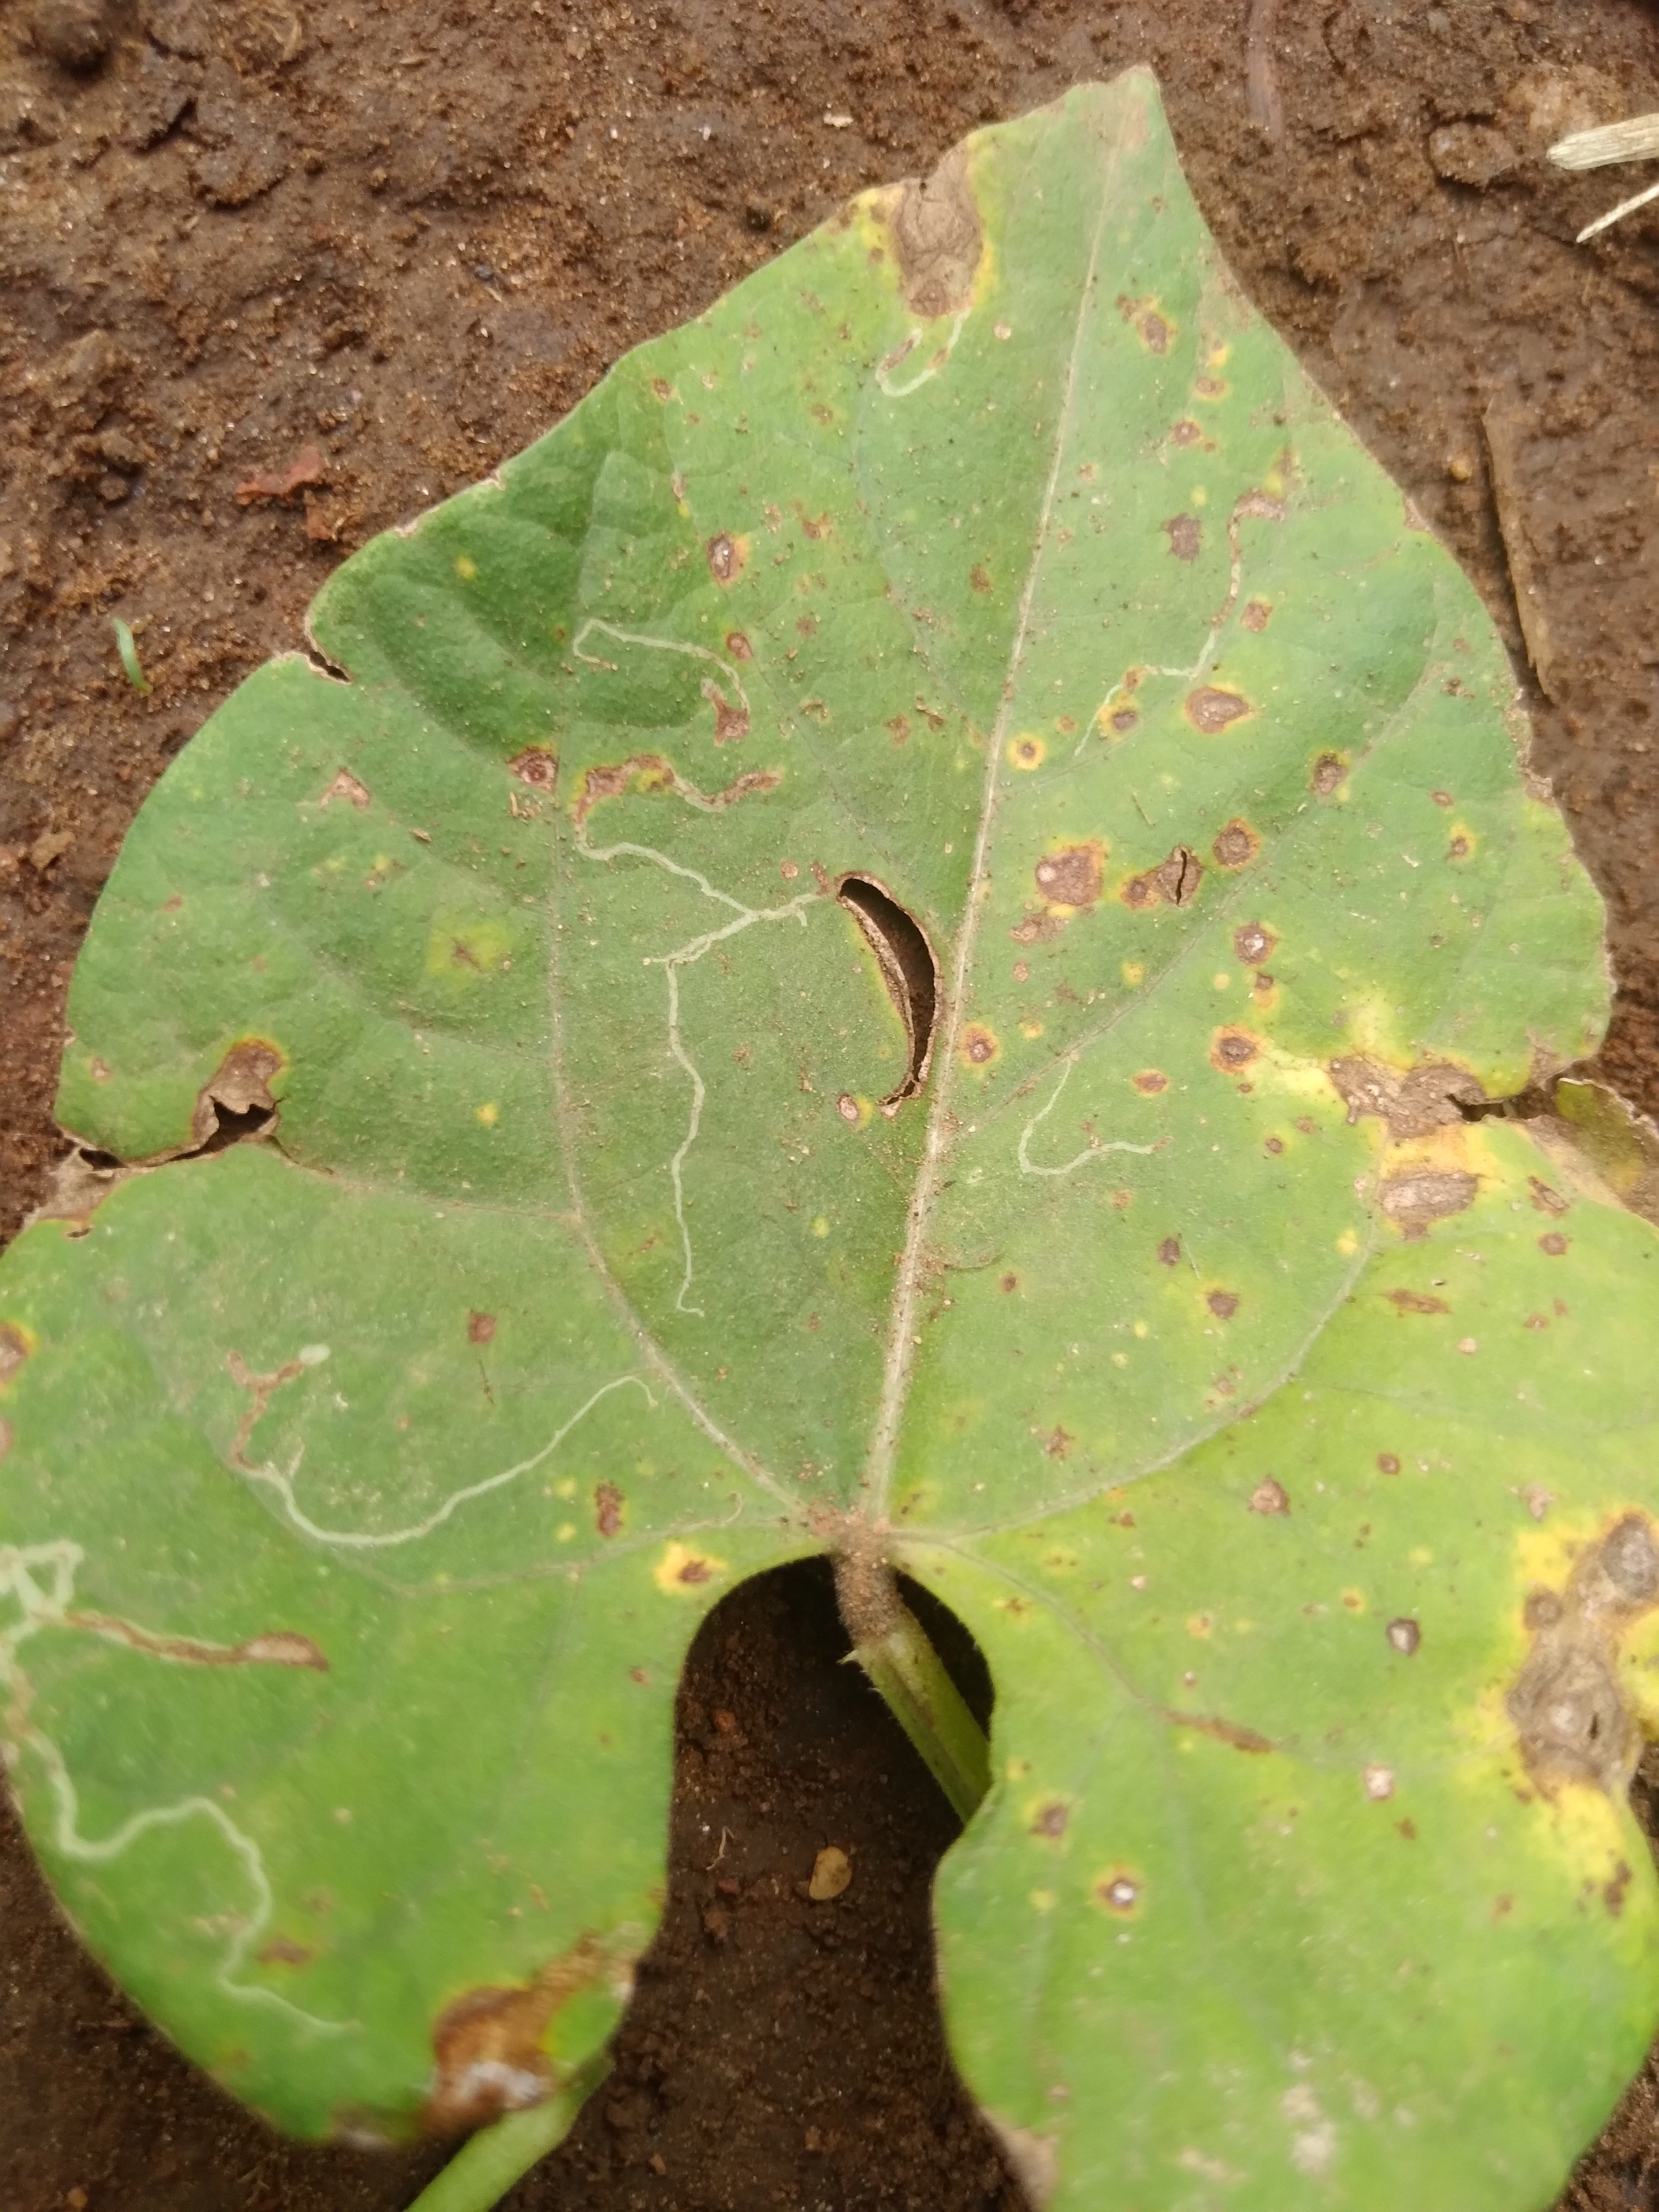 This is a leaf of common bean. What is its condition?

rust
